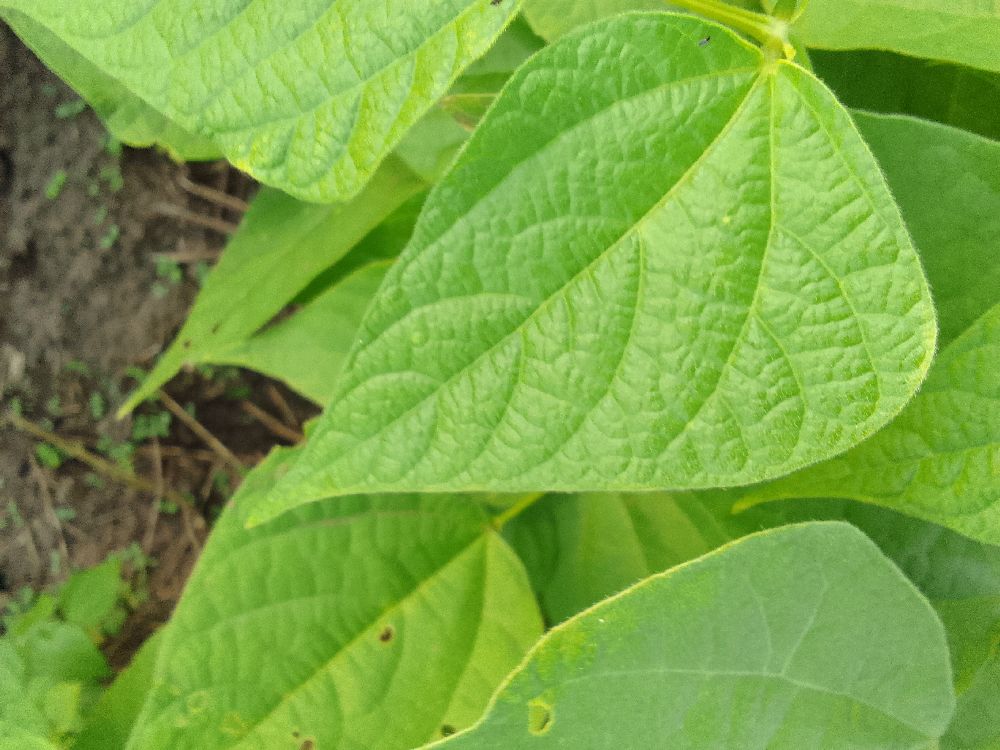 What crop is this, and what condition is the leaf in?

common bean, healthy
